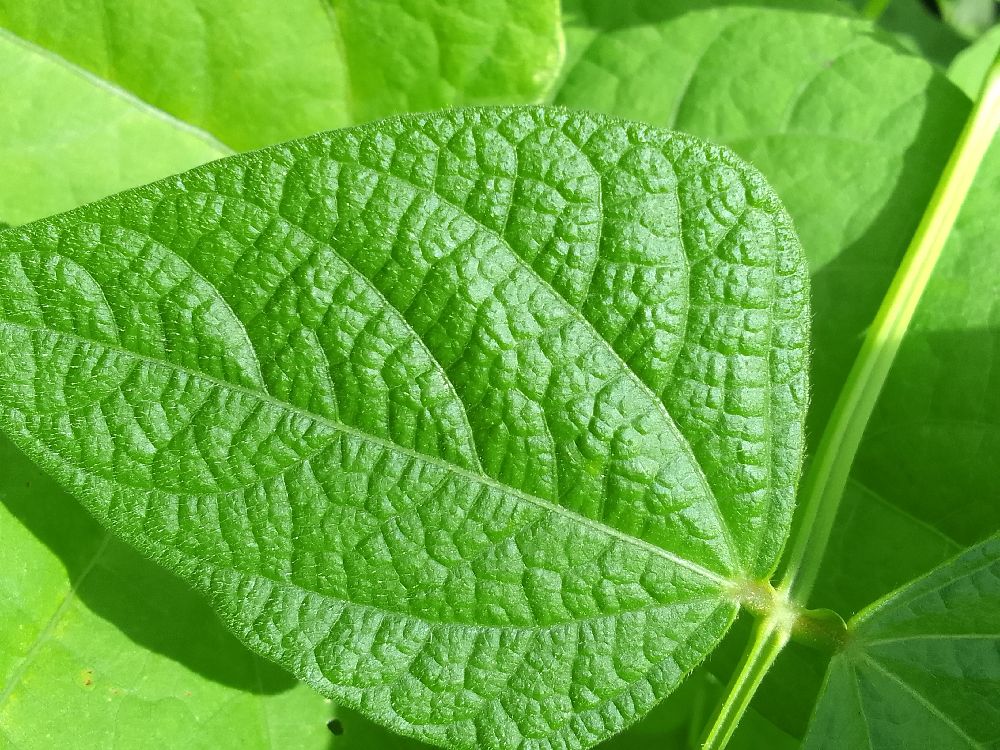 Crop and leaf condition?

common bean, healthy
